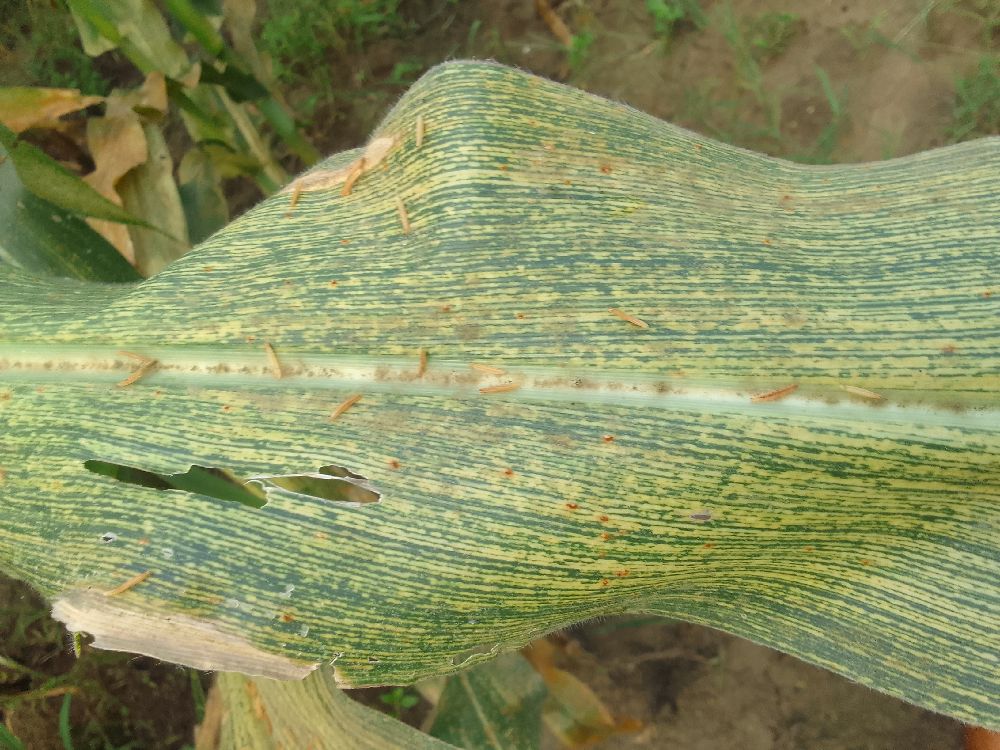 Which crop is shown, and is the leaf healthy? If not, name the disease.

maize, maize streak virus
